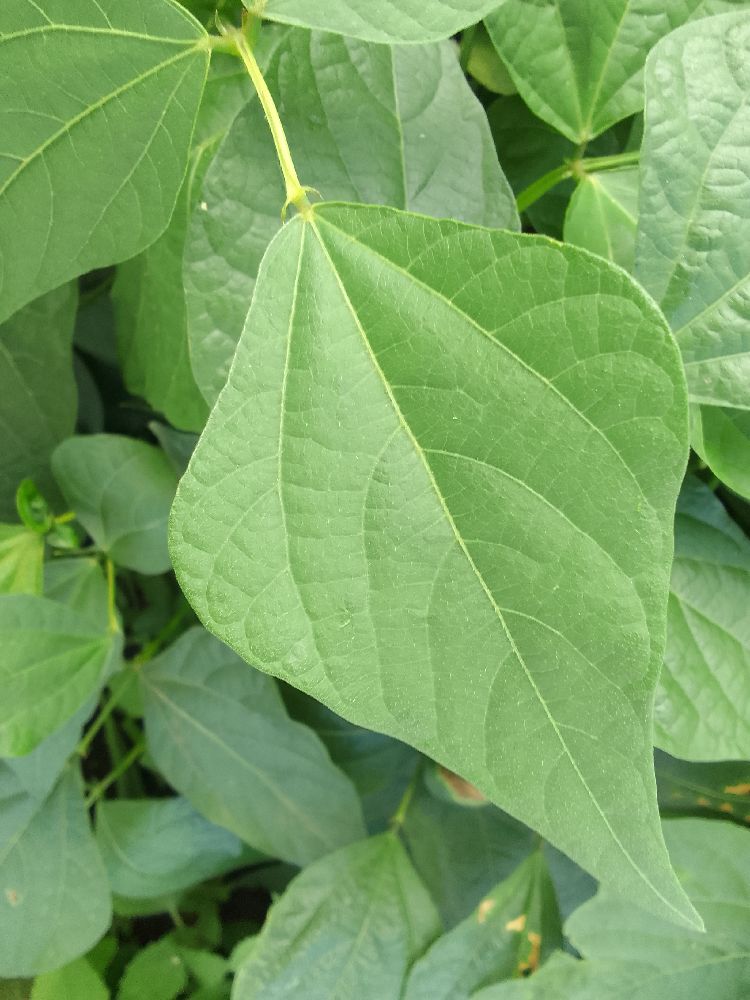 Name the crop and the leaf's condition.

common bean, healthy
